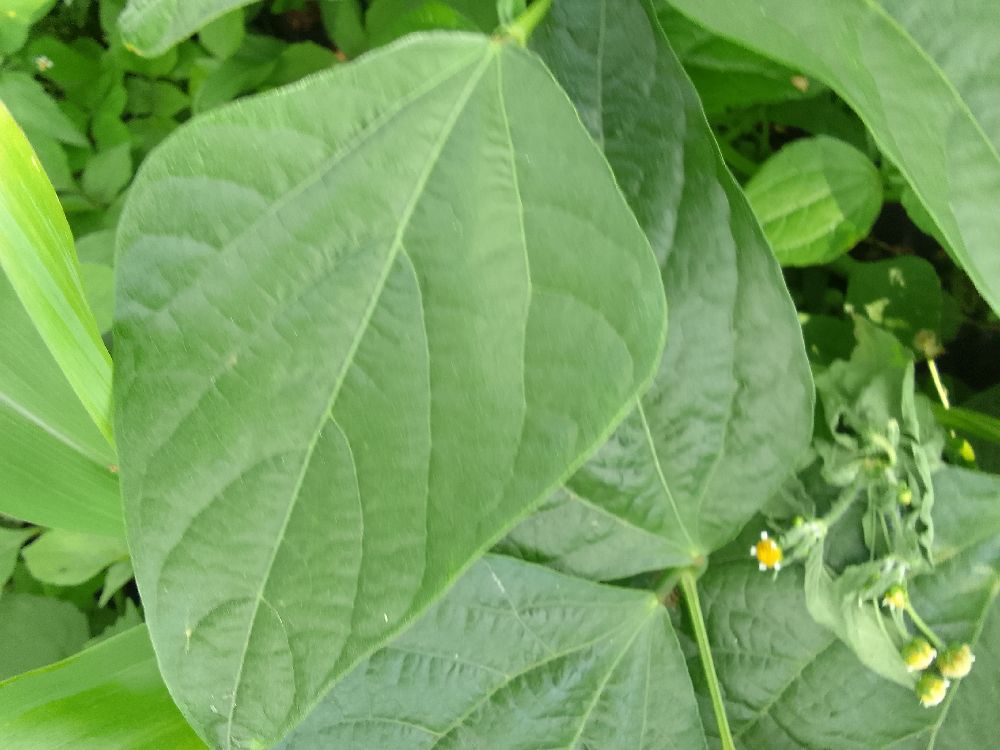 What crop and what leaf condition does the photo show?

common bean, healthy
